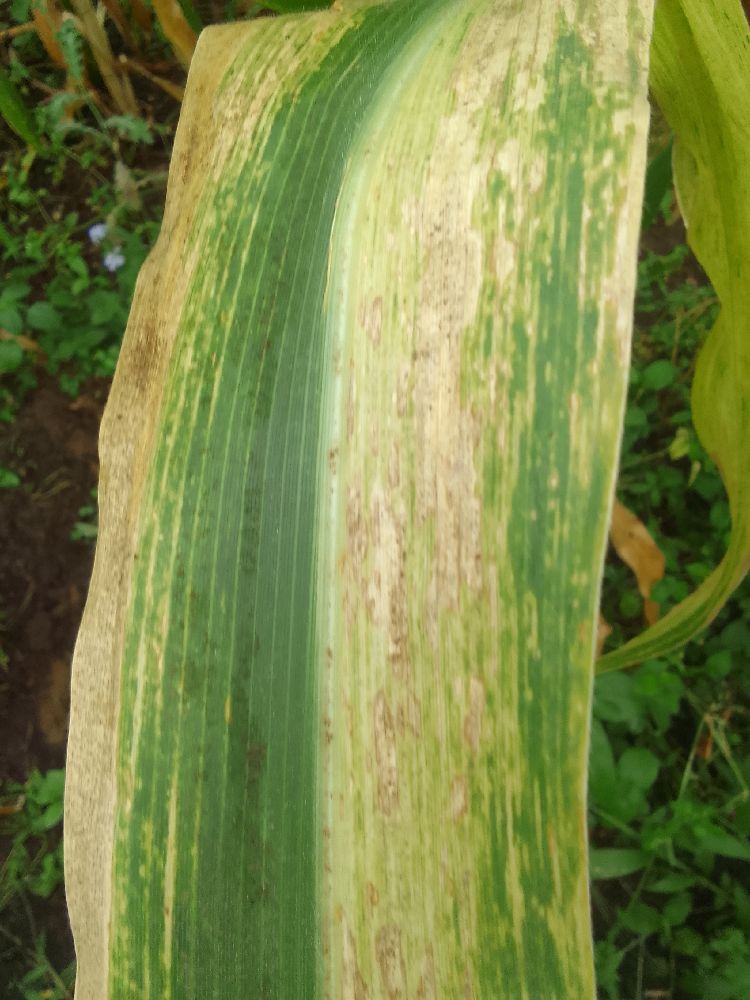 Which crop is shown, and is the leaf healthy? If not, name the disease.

maize, maize lethal necrosis
